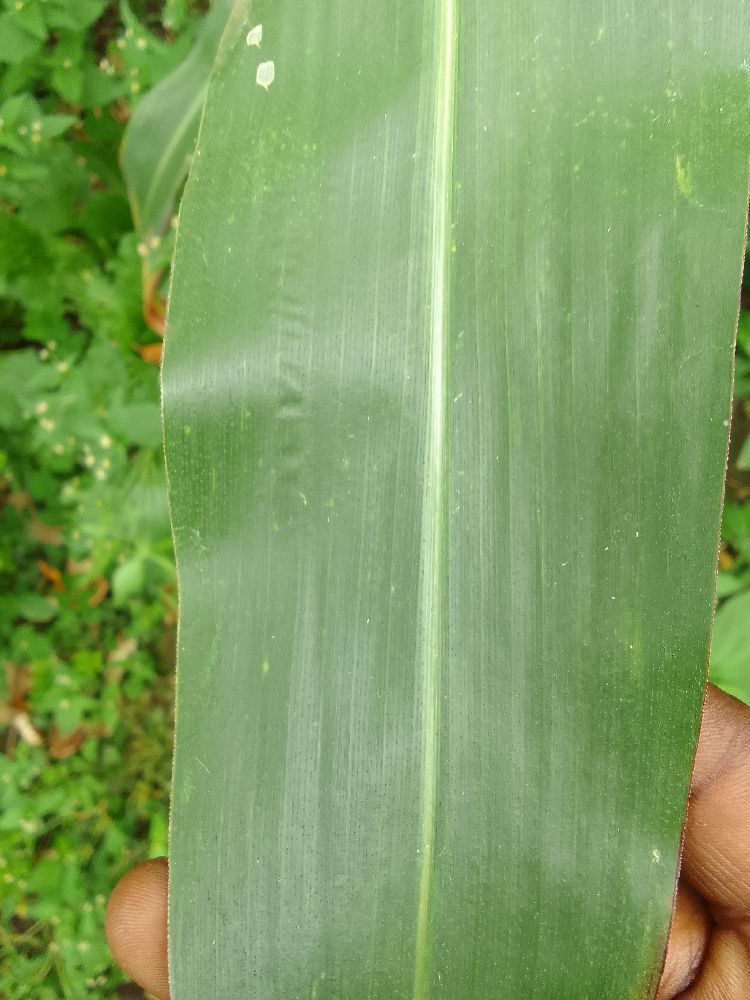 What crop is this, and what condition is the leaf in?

maize, healthy
